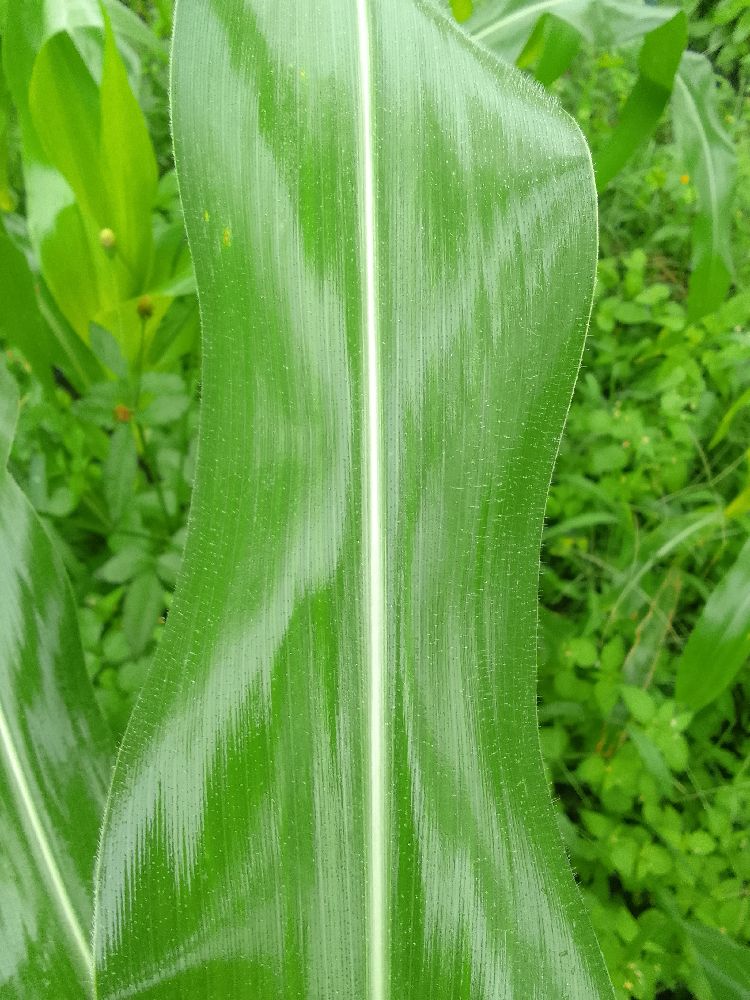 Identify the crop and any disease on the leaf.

maize, healthy
